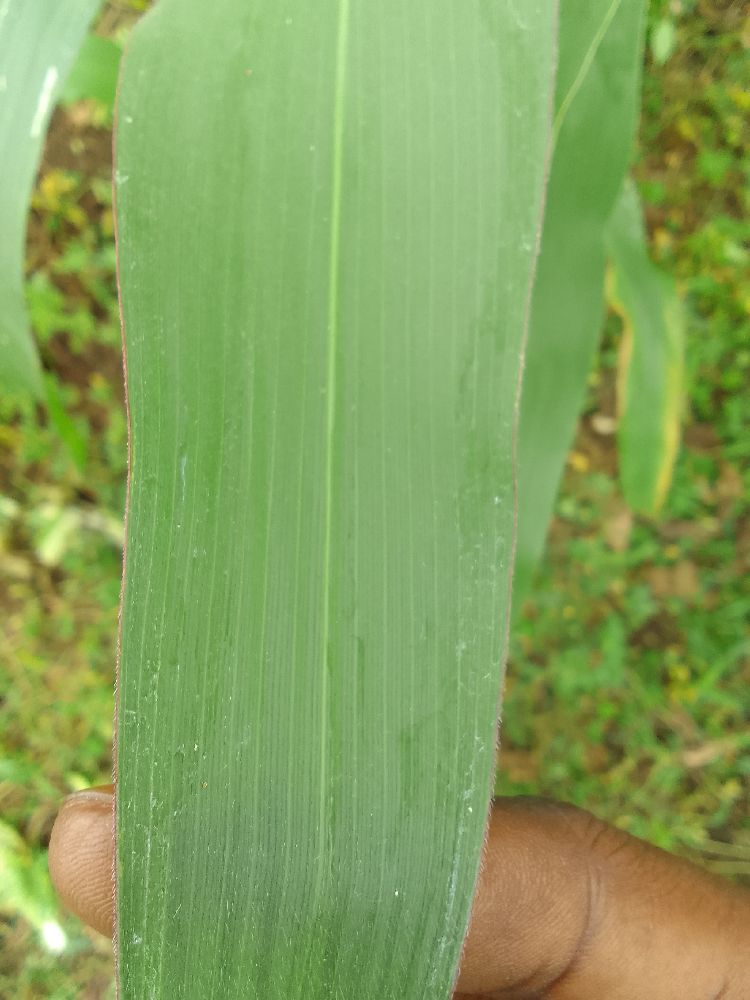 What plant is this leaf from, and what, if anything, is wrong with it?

maize, healthy
